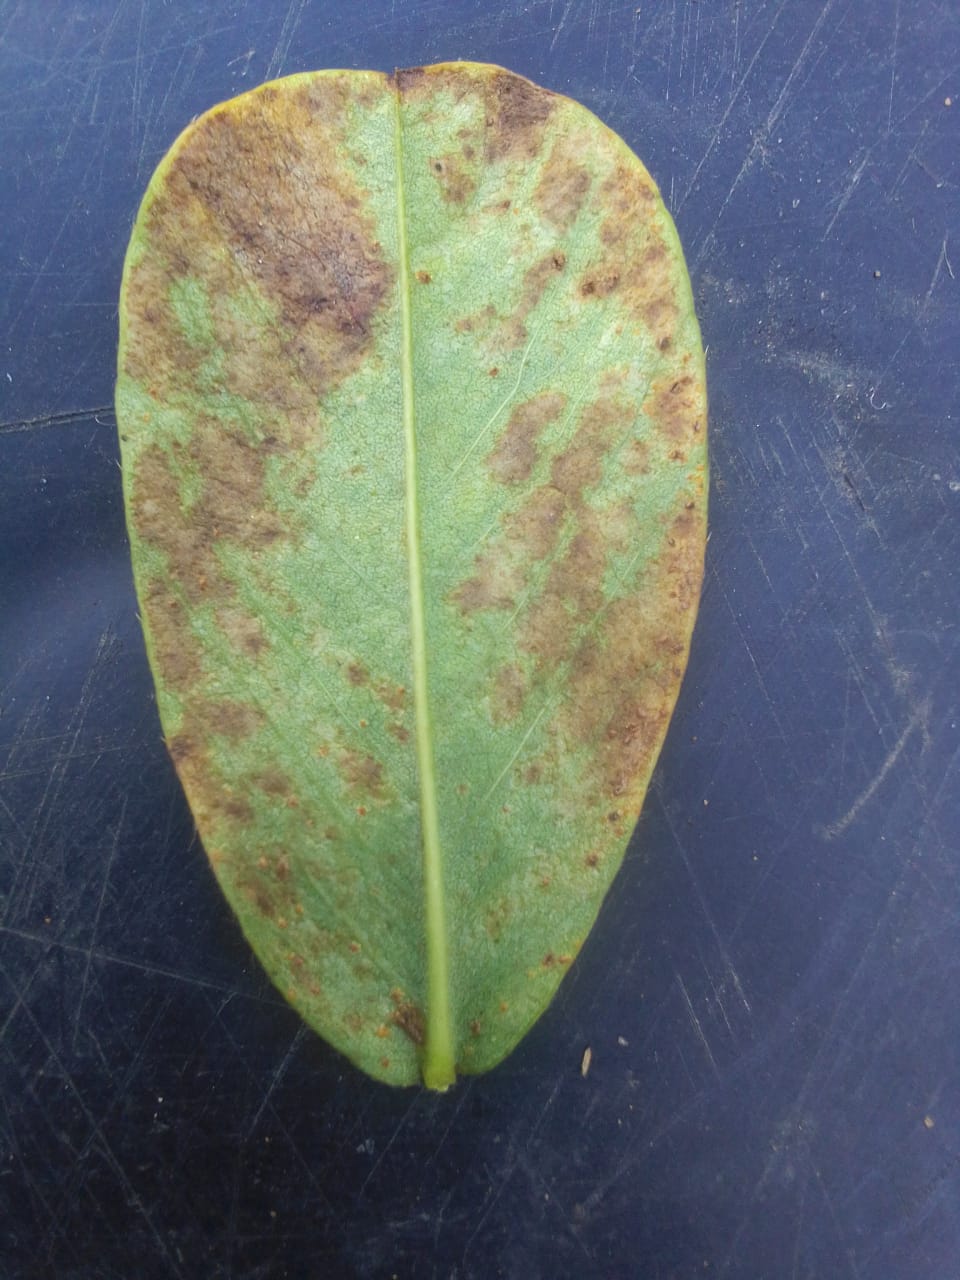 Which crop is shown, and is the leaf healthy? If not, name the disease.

peanut, passalora arachidicola
